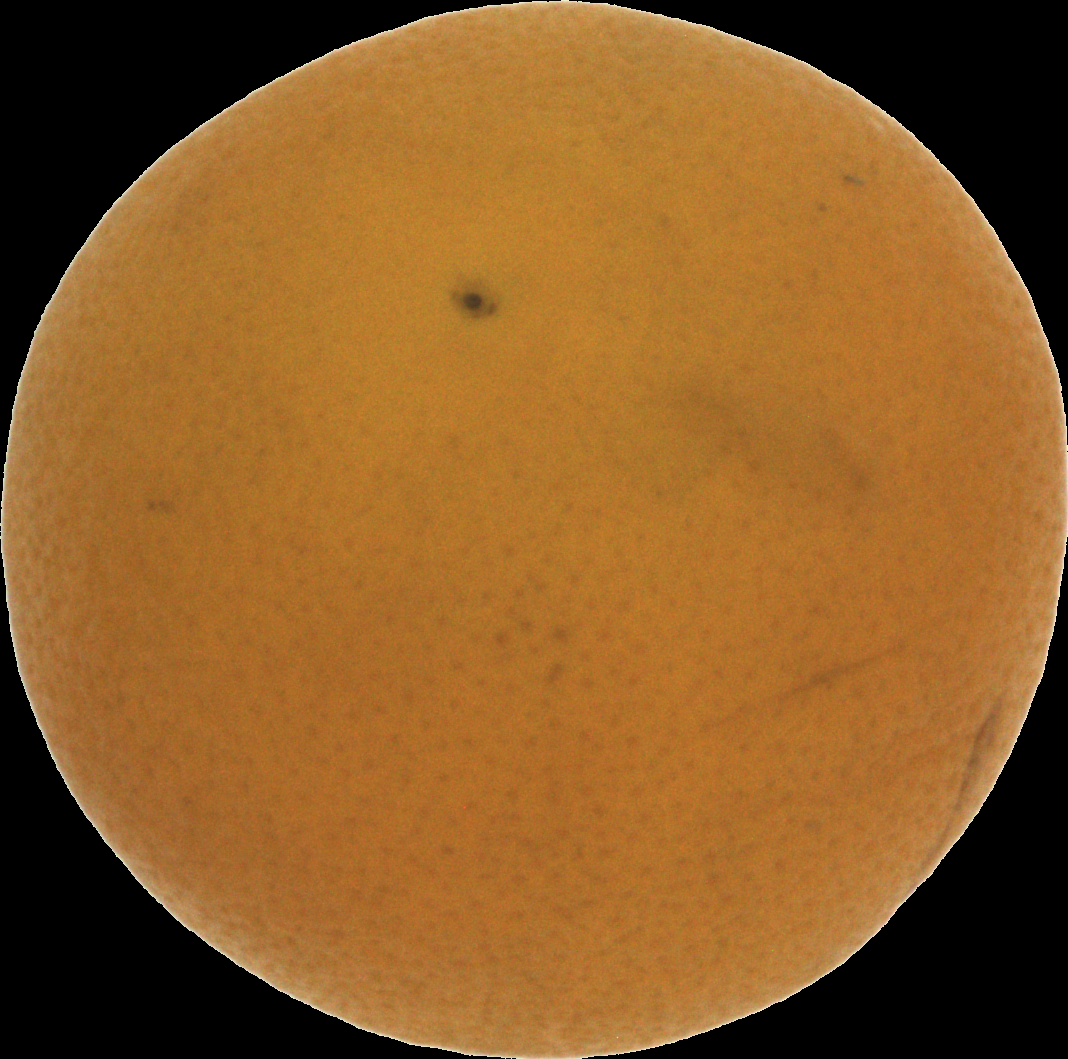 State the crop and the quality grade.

orange, bad
